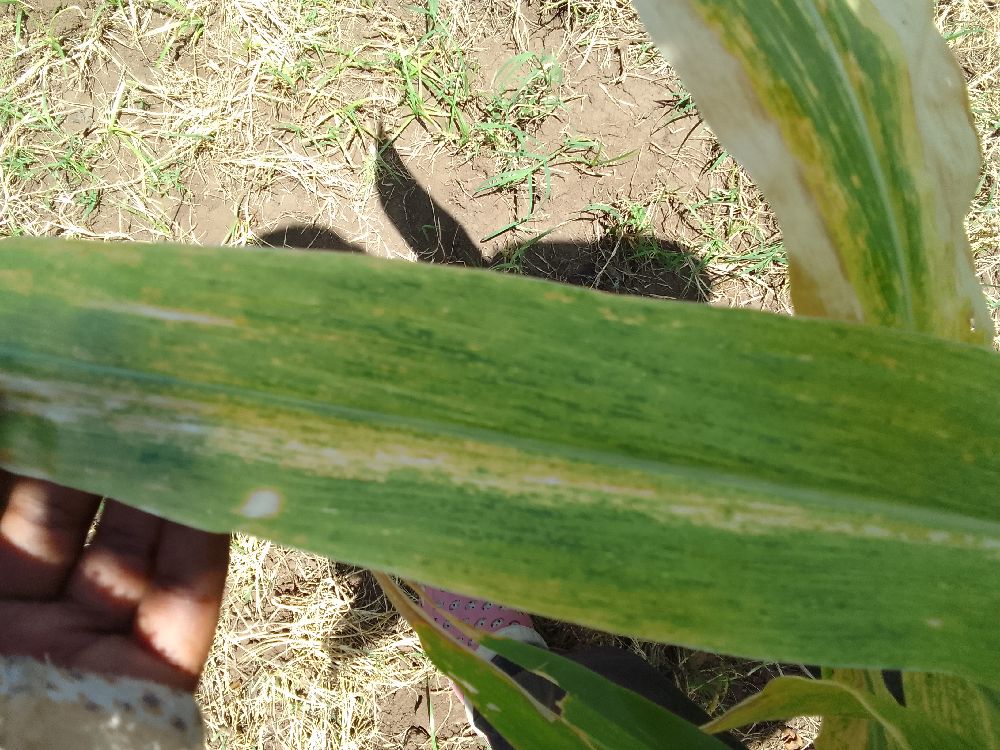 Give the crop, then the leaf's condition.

maize, maize lethal necrosis
